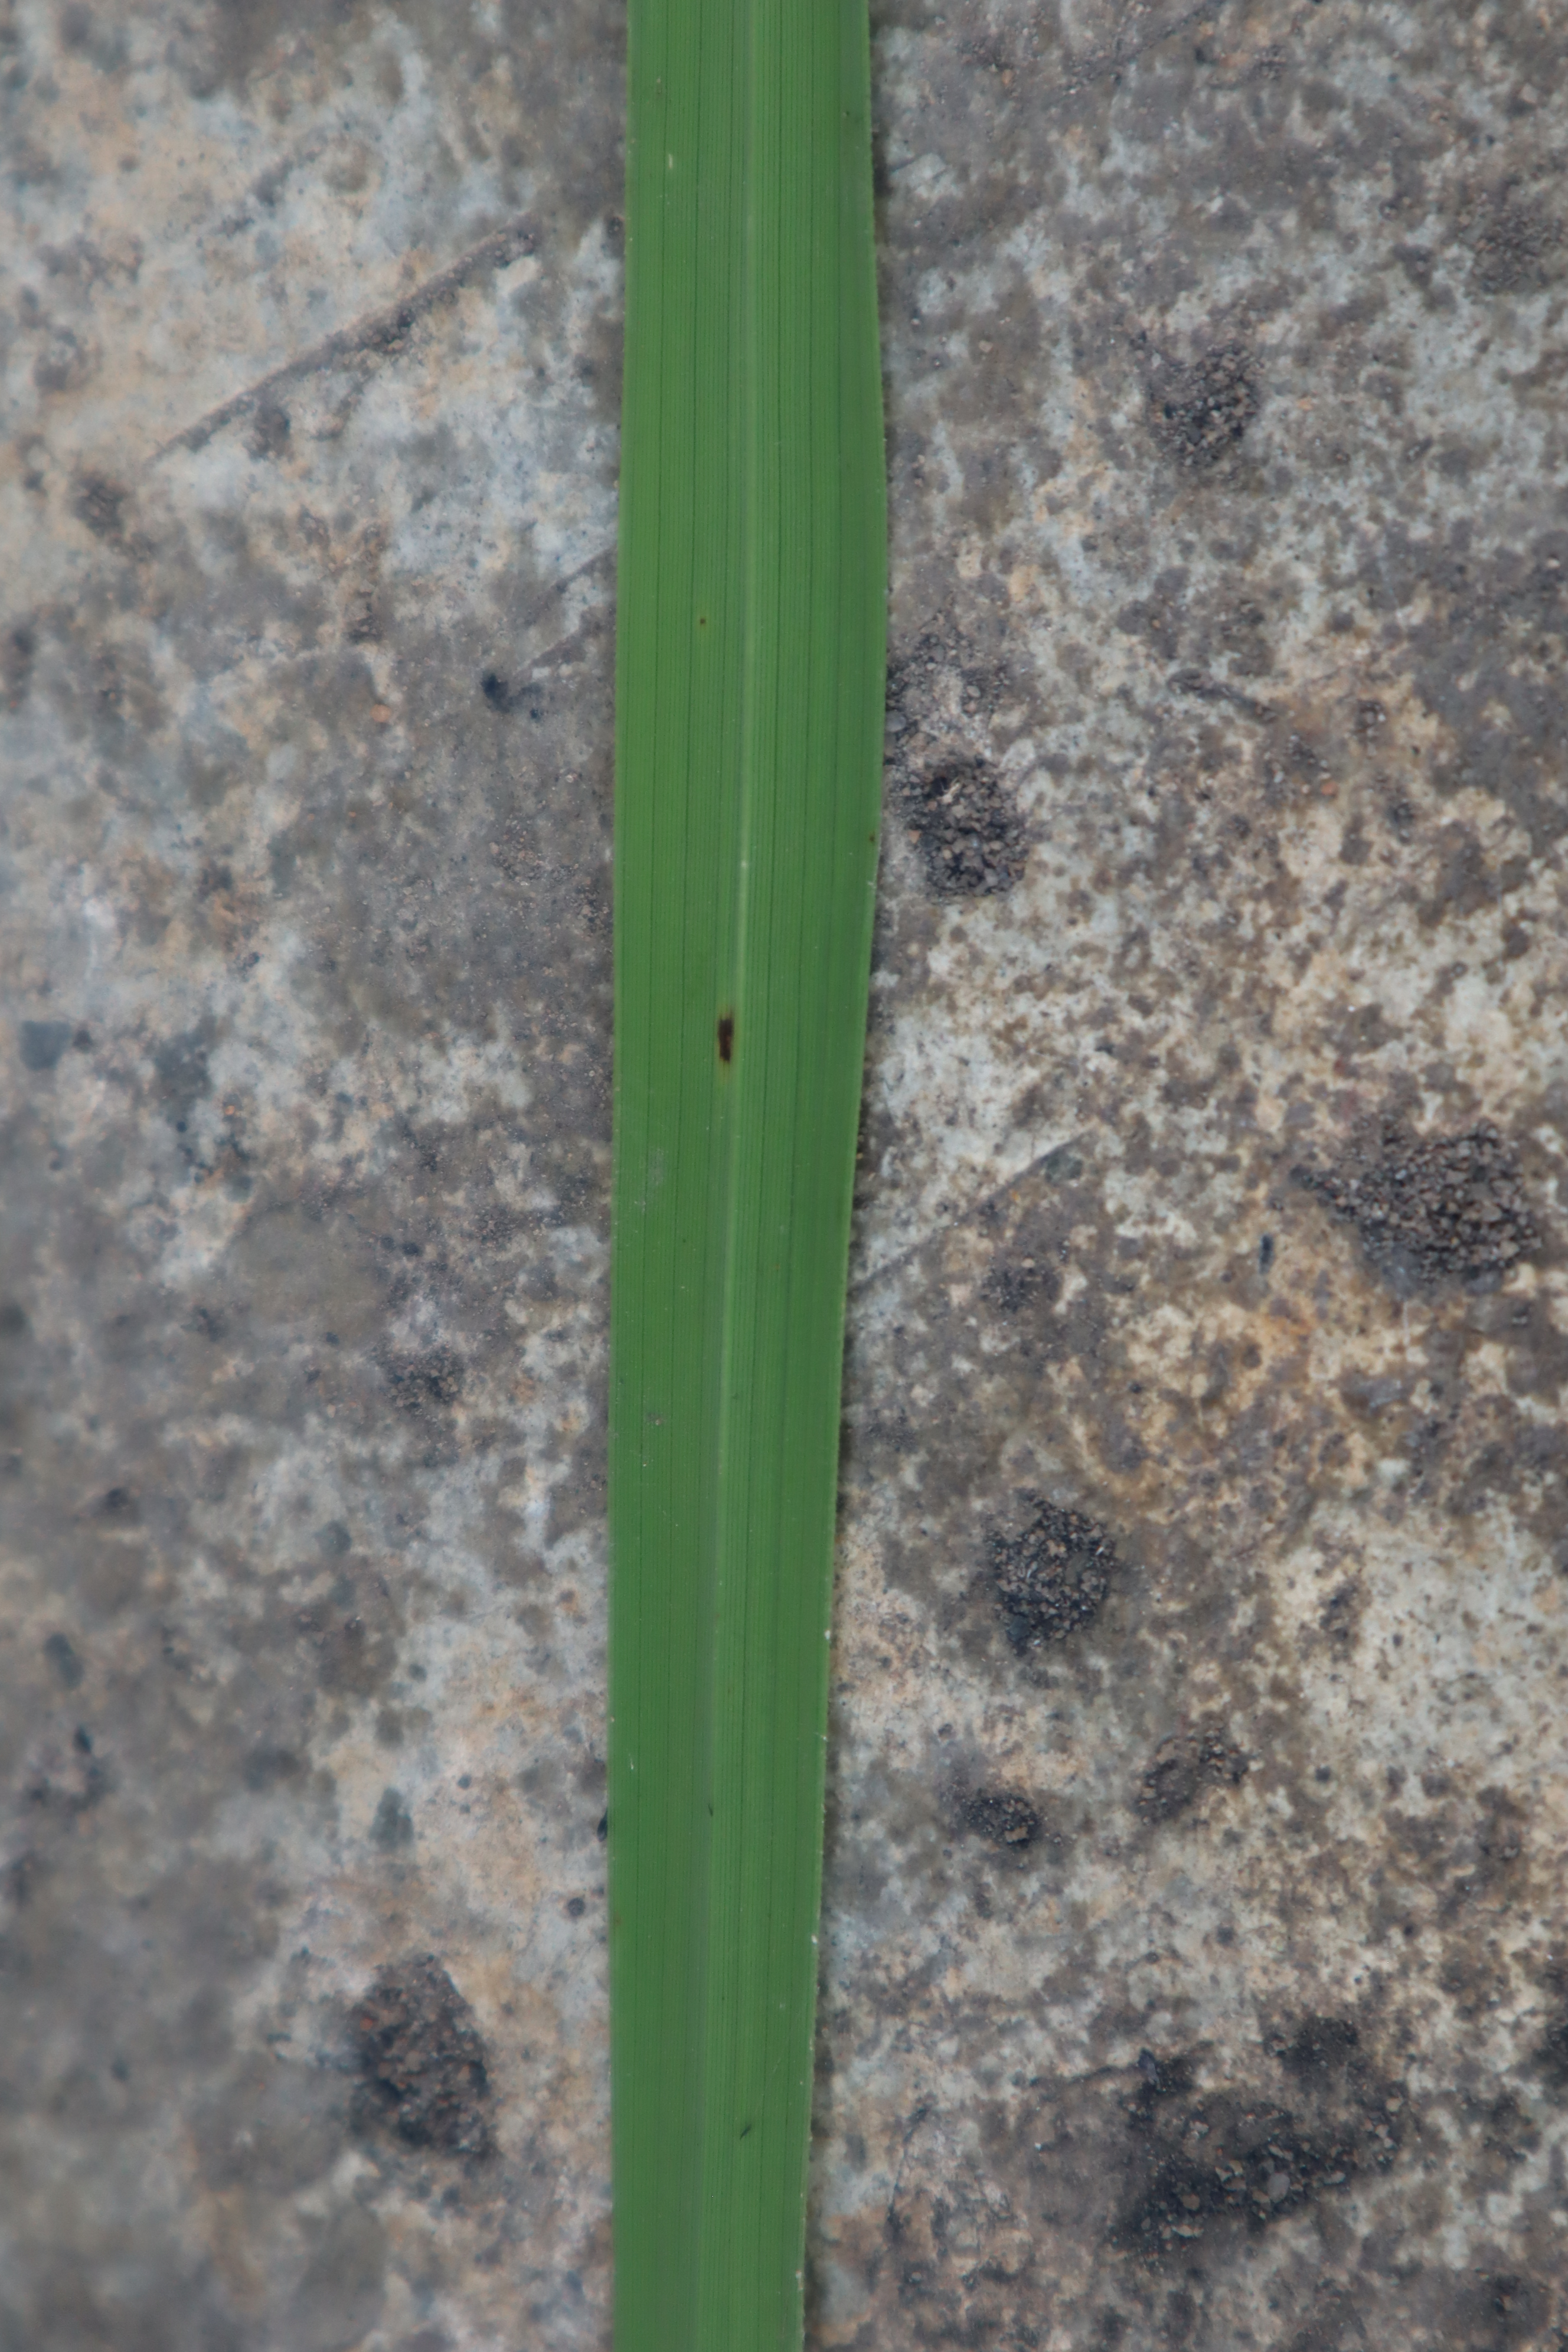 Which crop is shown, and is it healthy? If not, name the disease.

rice, healthy leaves
